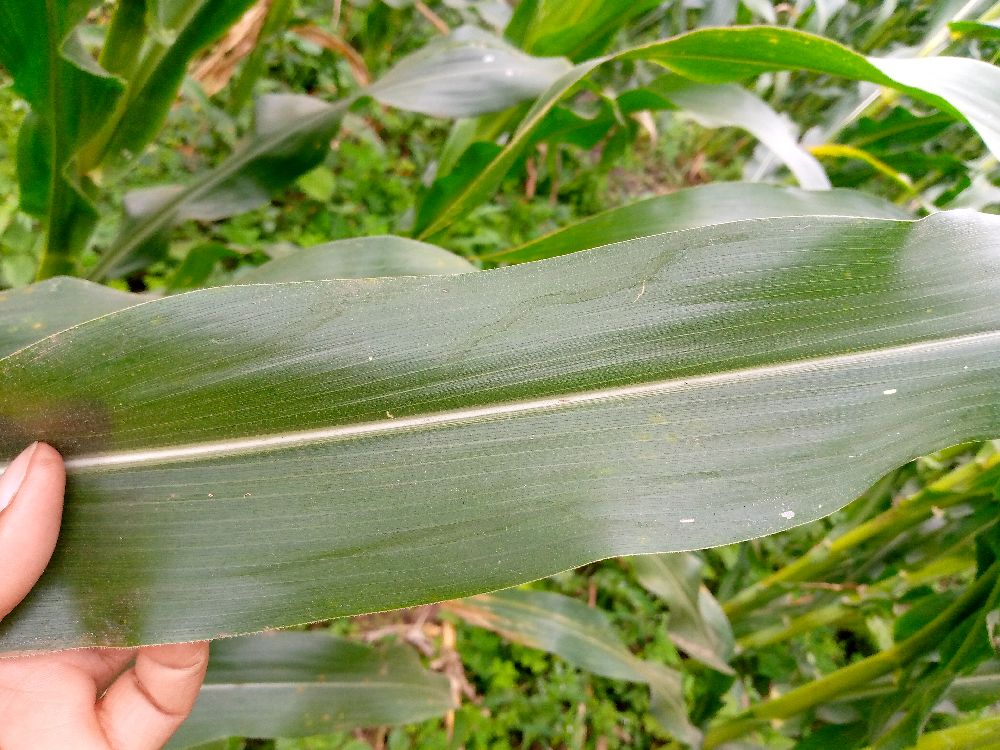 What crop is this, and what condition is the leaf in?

maize, healthy
